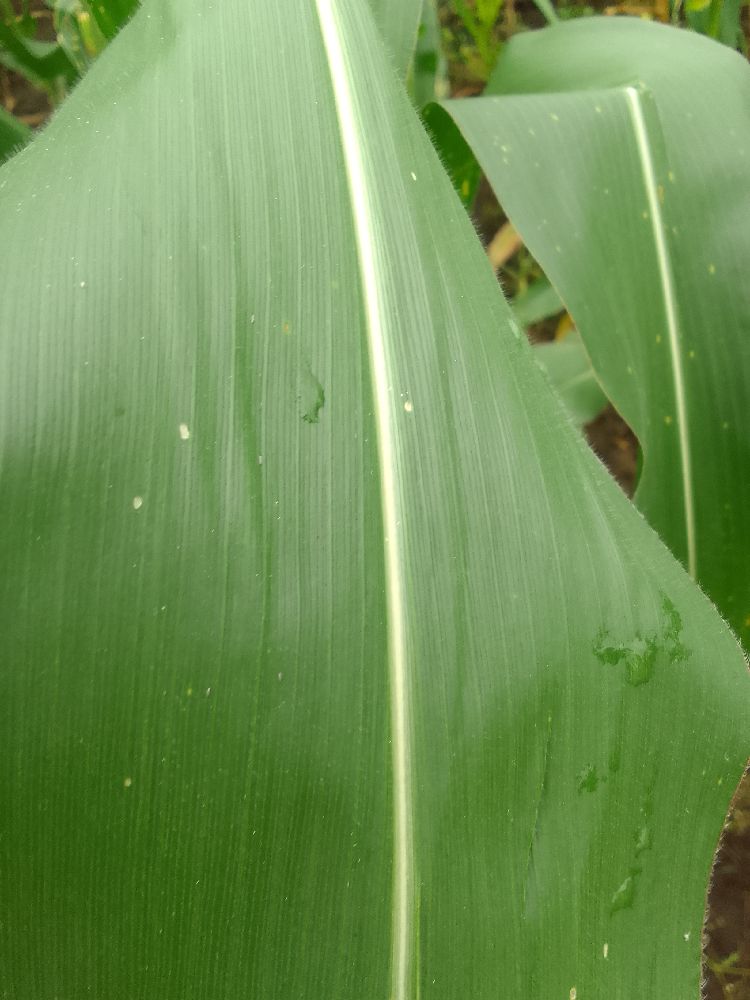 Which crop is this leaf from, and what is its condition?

maize, healthy
